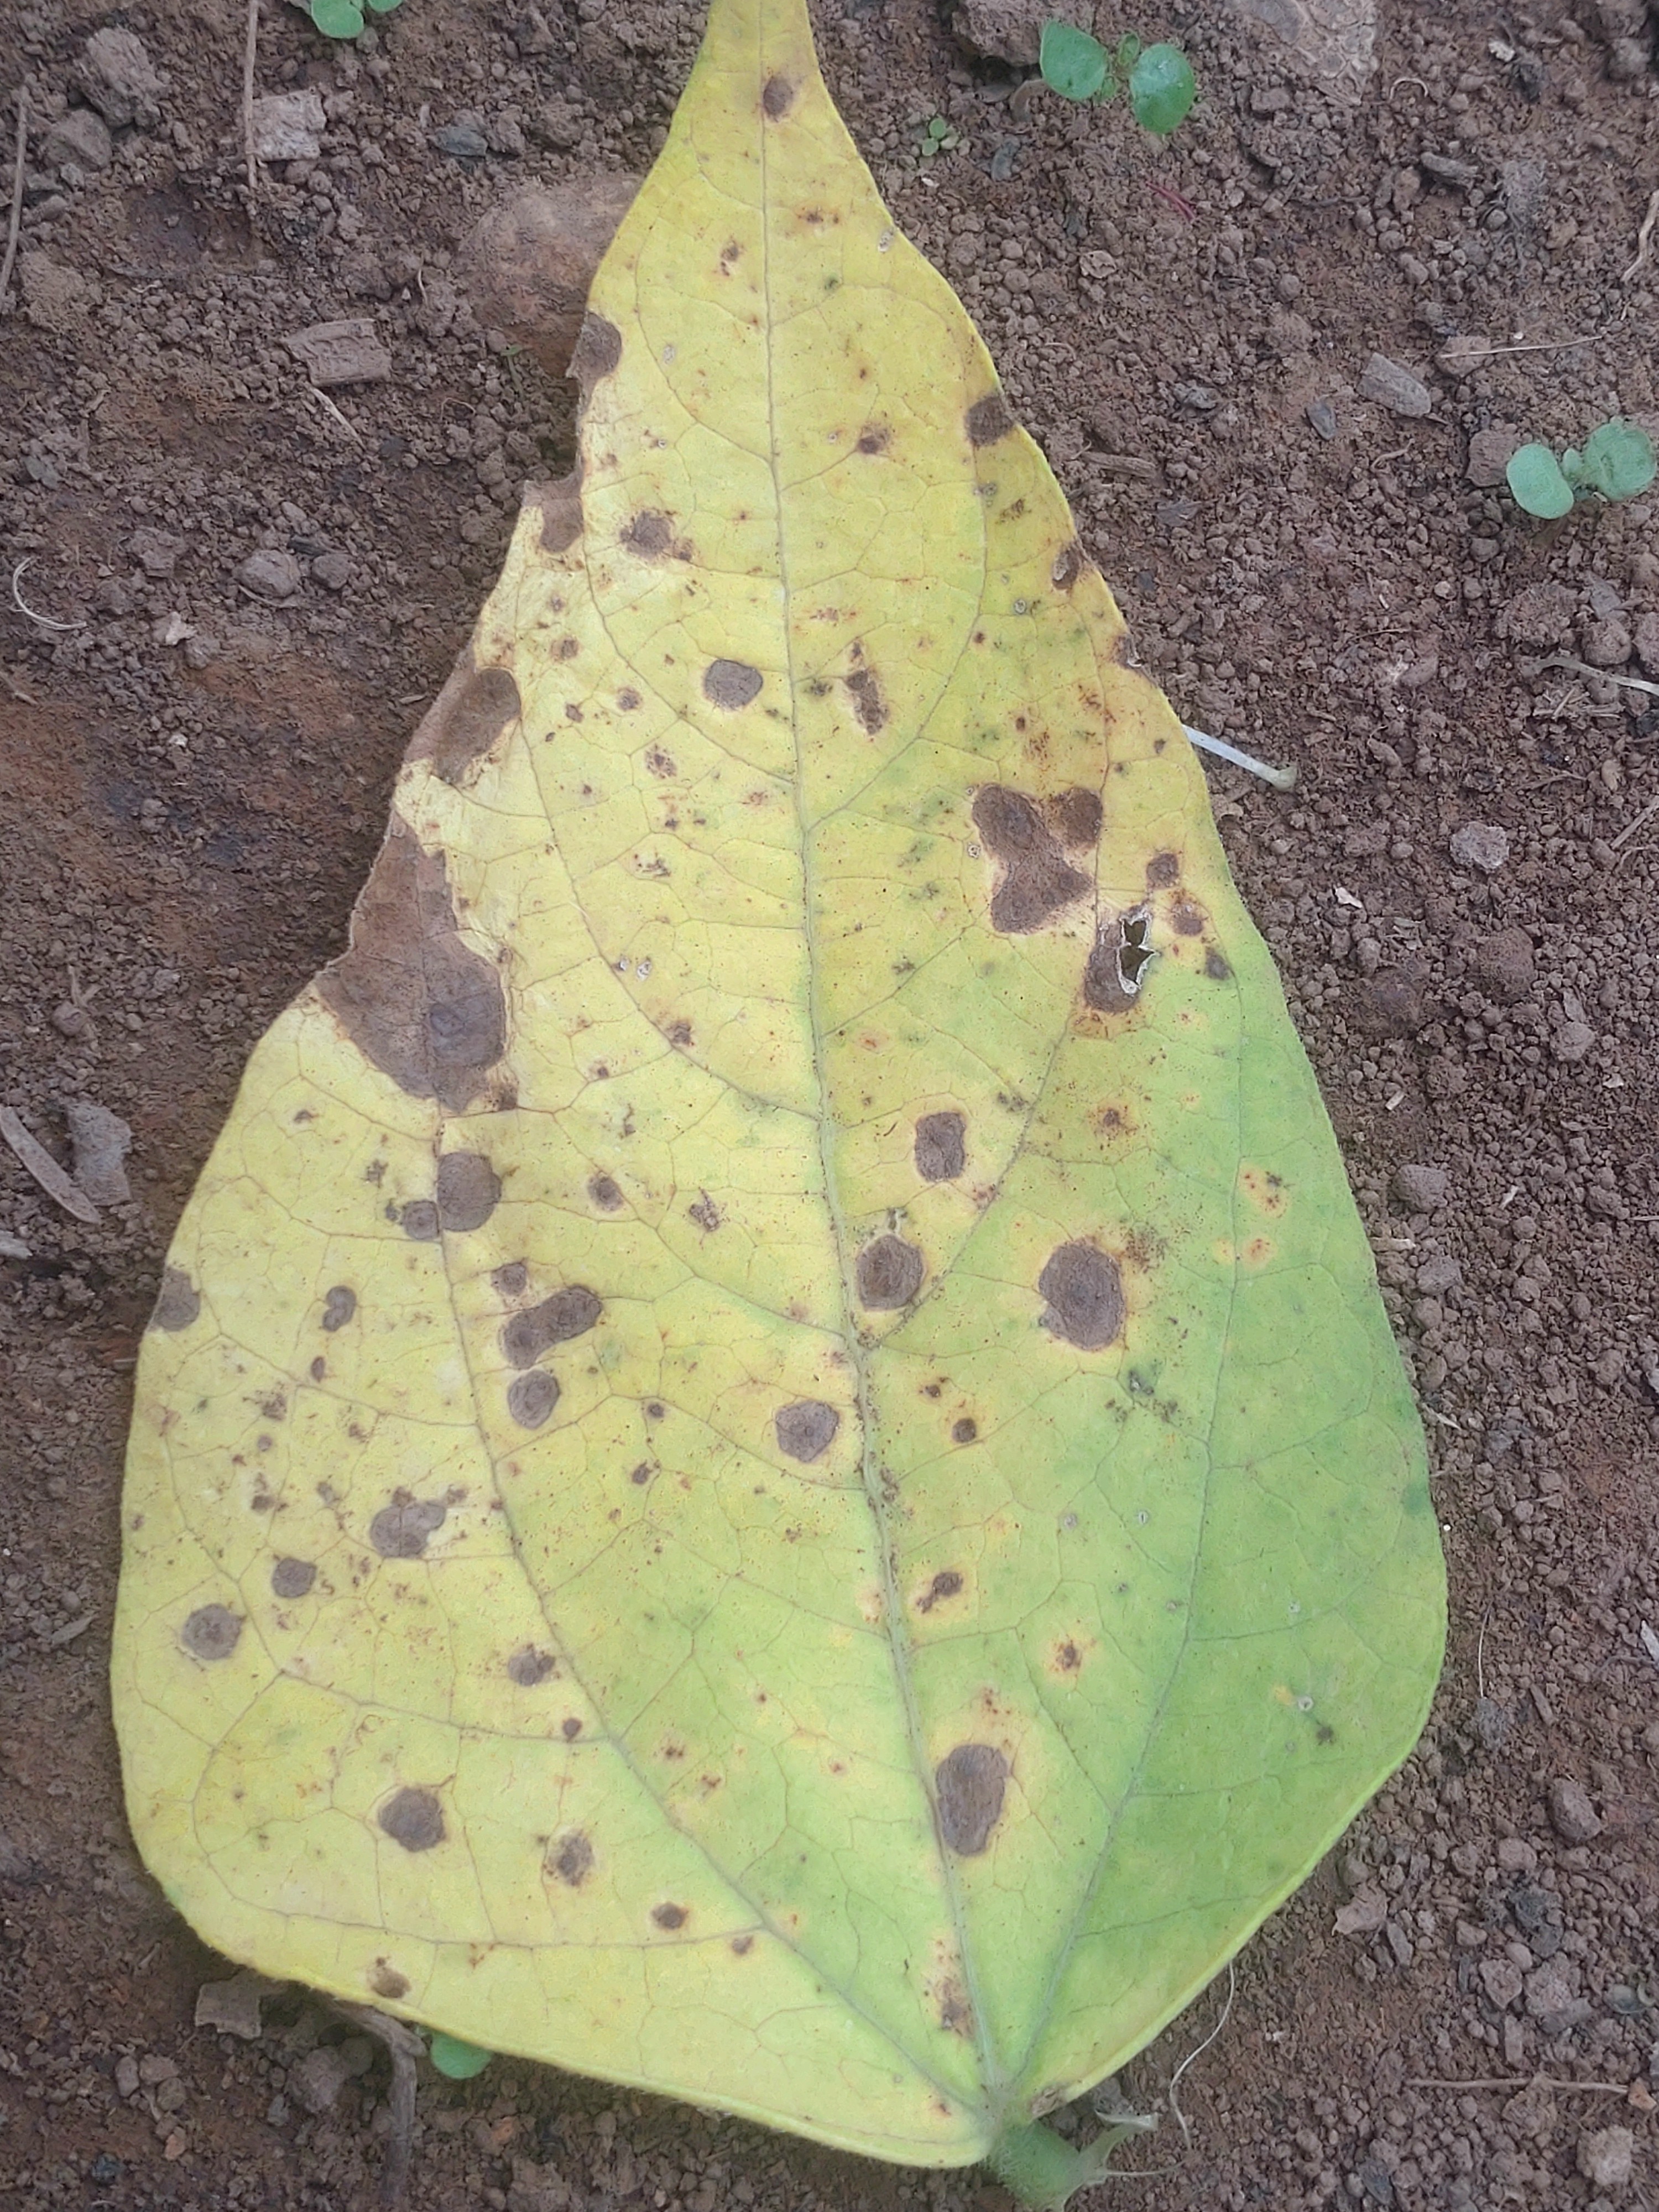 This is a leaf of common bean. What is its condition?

anthracnose
